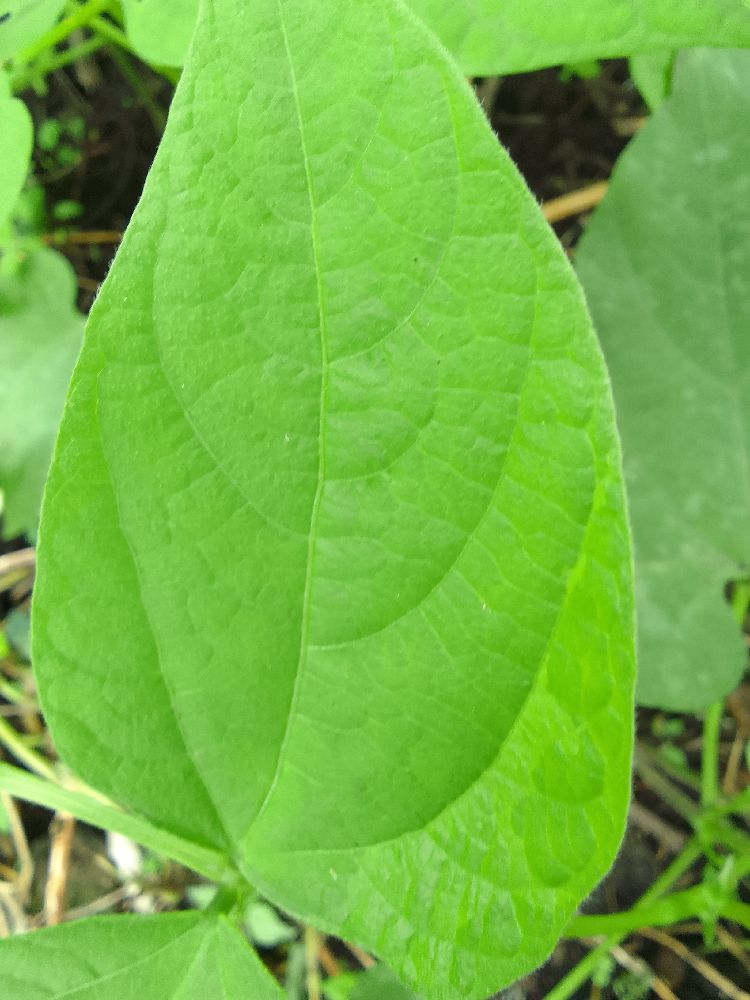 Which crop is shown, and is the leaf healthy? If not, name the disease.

common bean, healthy
